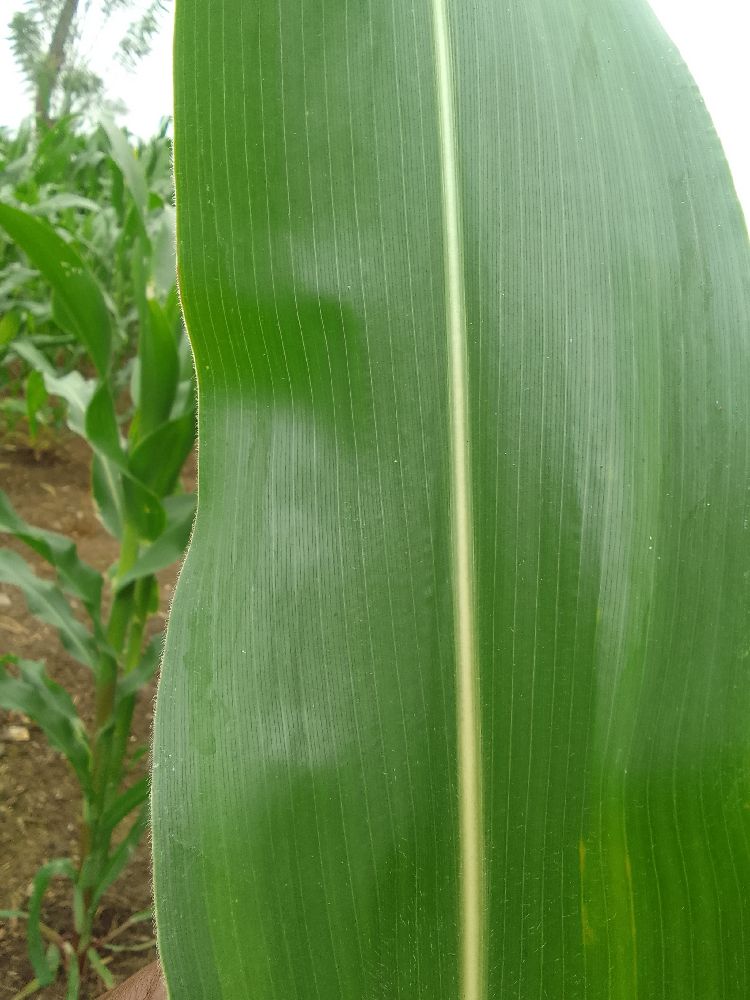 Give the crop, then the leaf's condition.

maize, healthy
